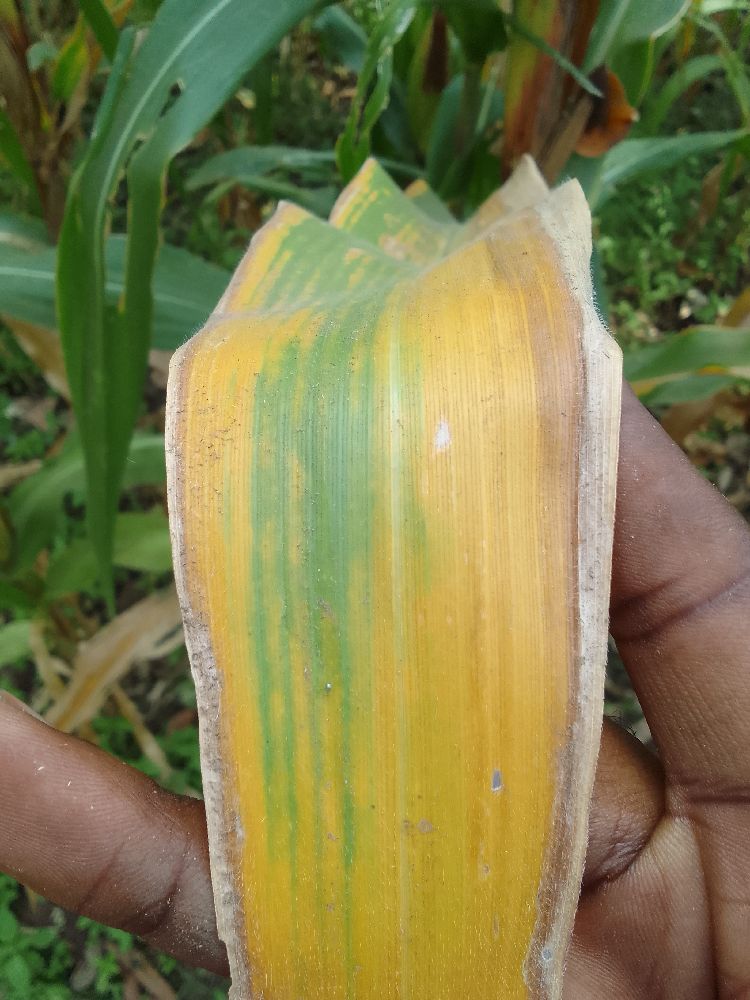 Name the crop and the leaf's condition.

maize, maize lethal necrosis
